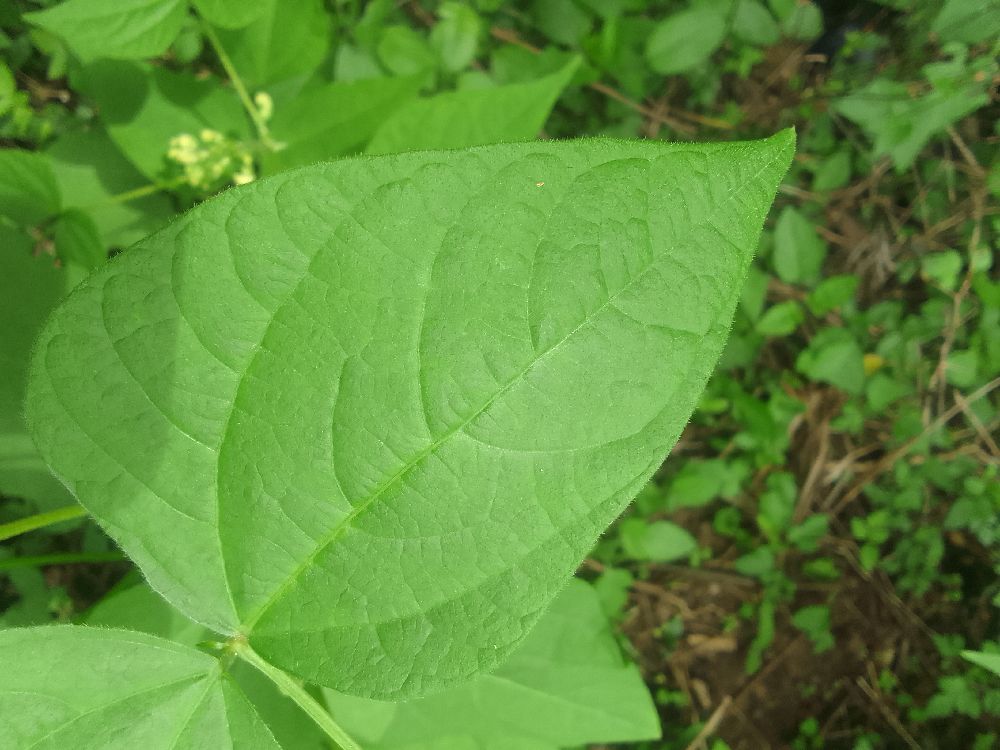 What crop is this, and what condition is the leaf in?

common bean, healthy
